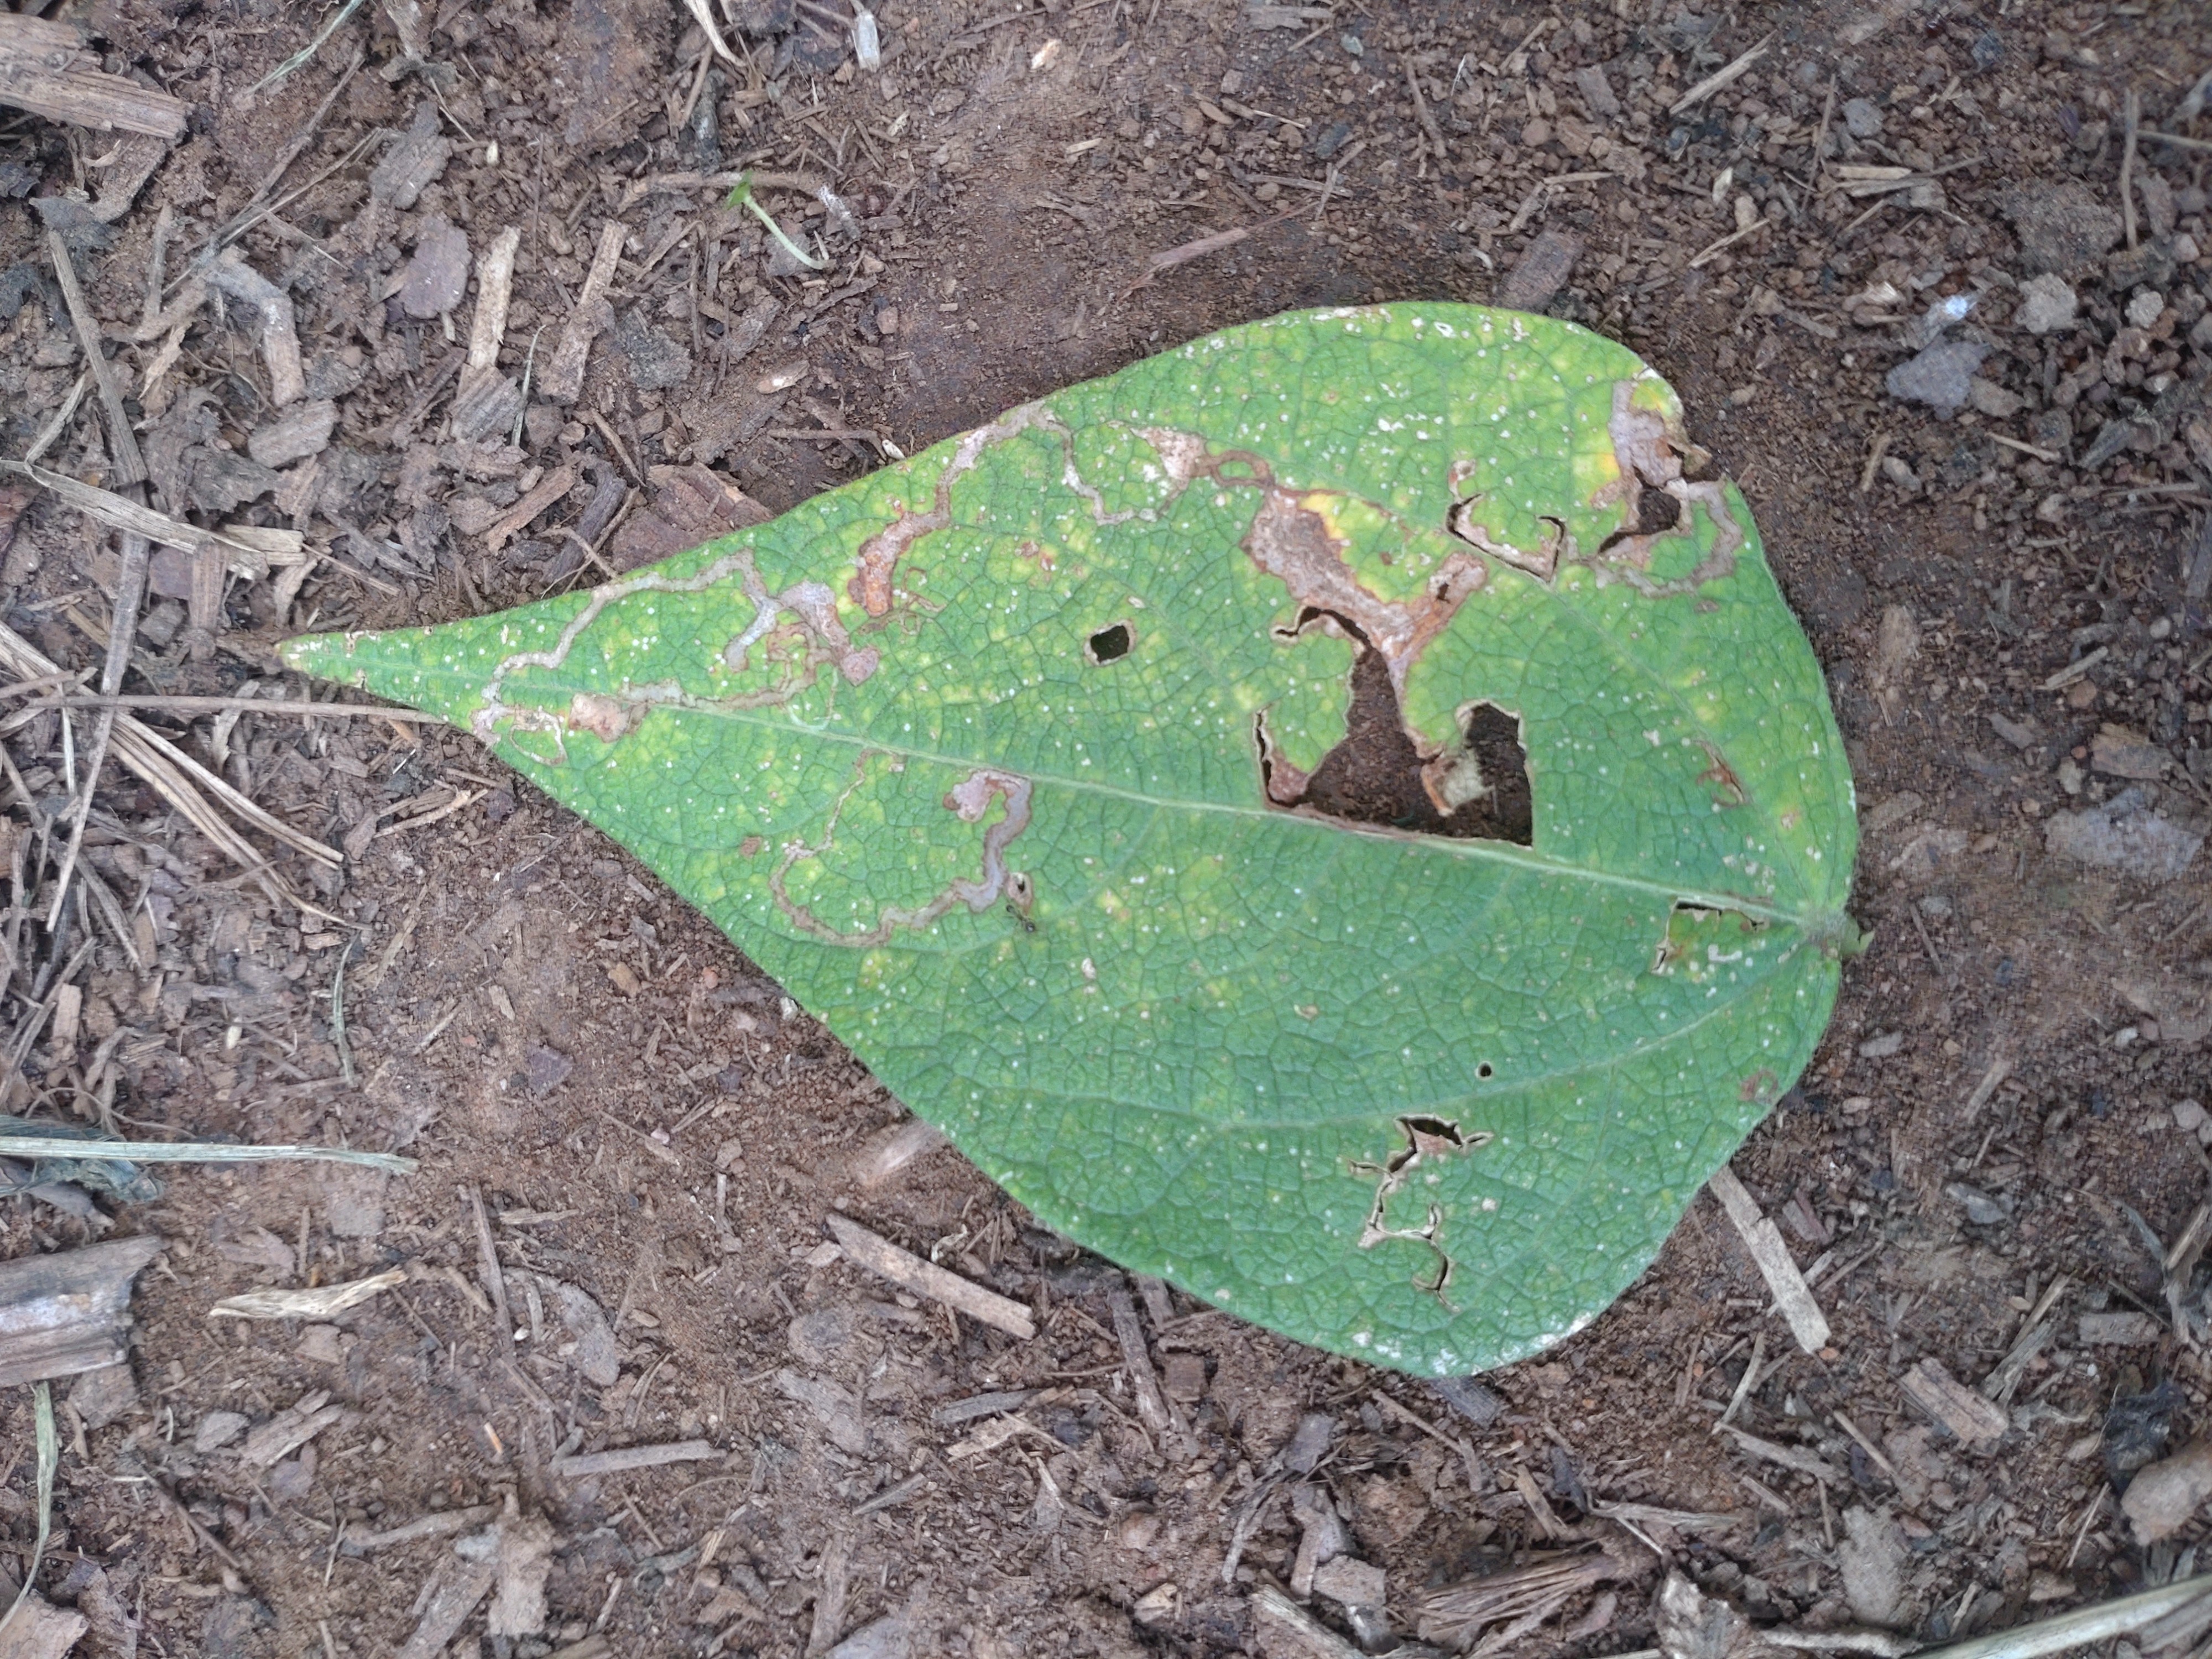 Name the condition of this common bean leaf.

anthracnose
